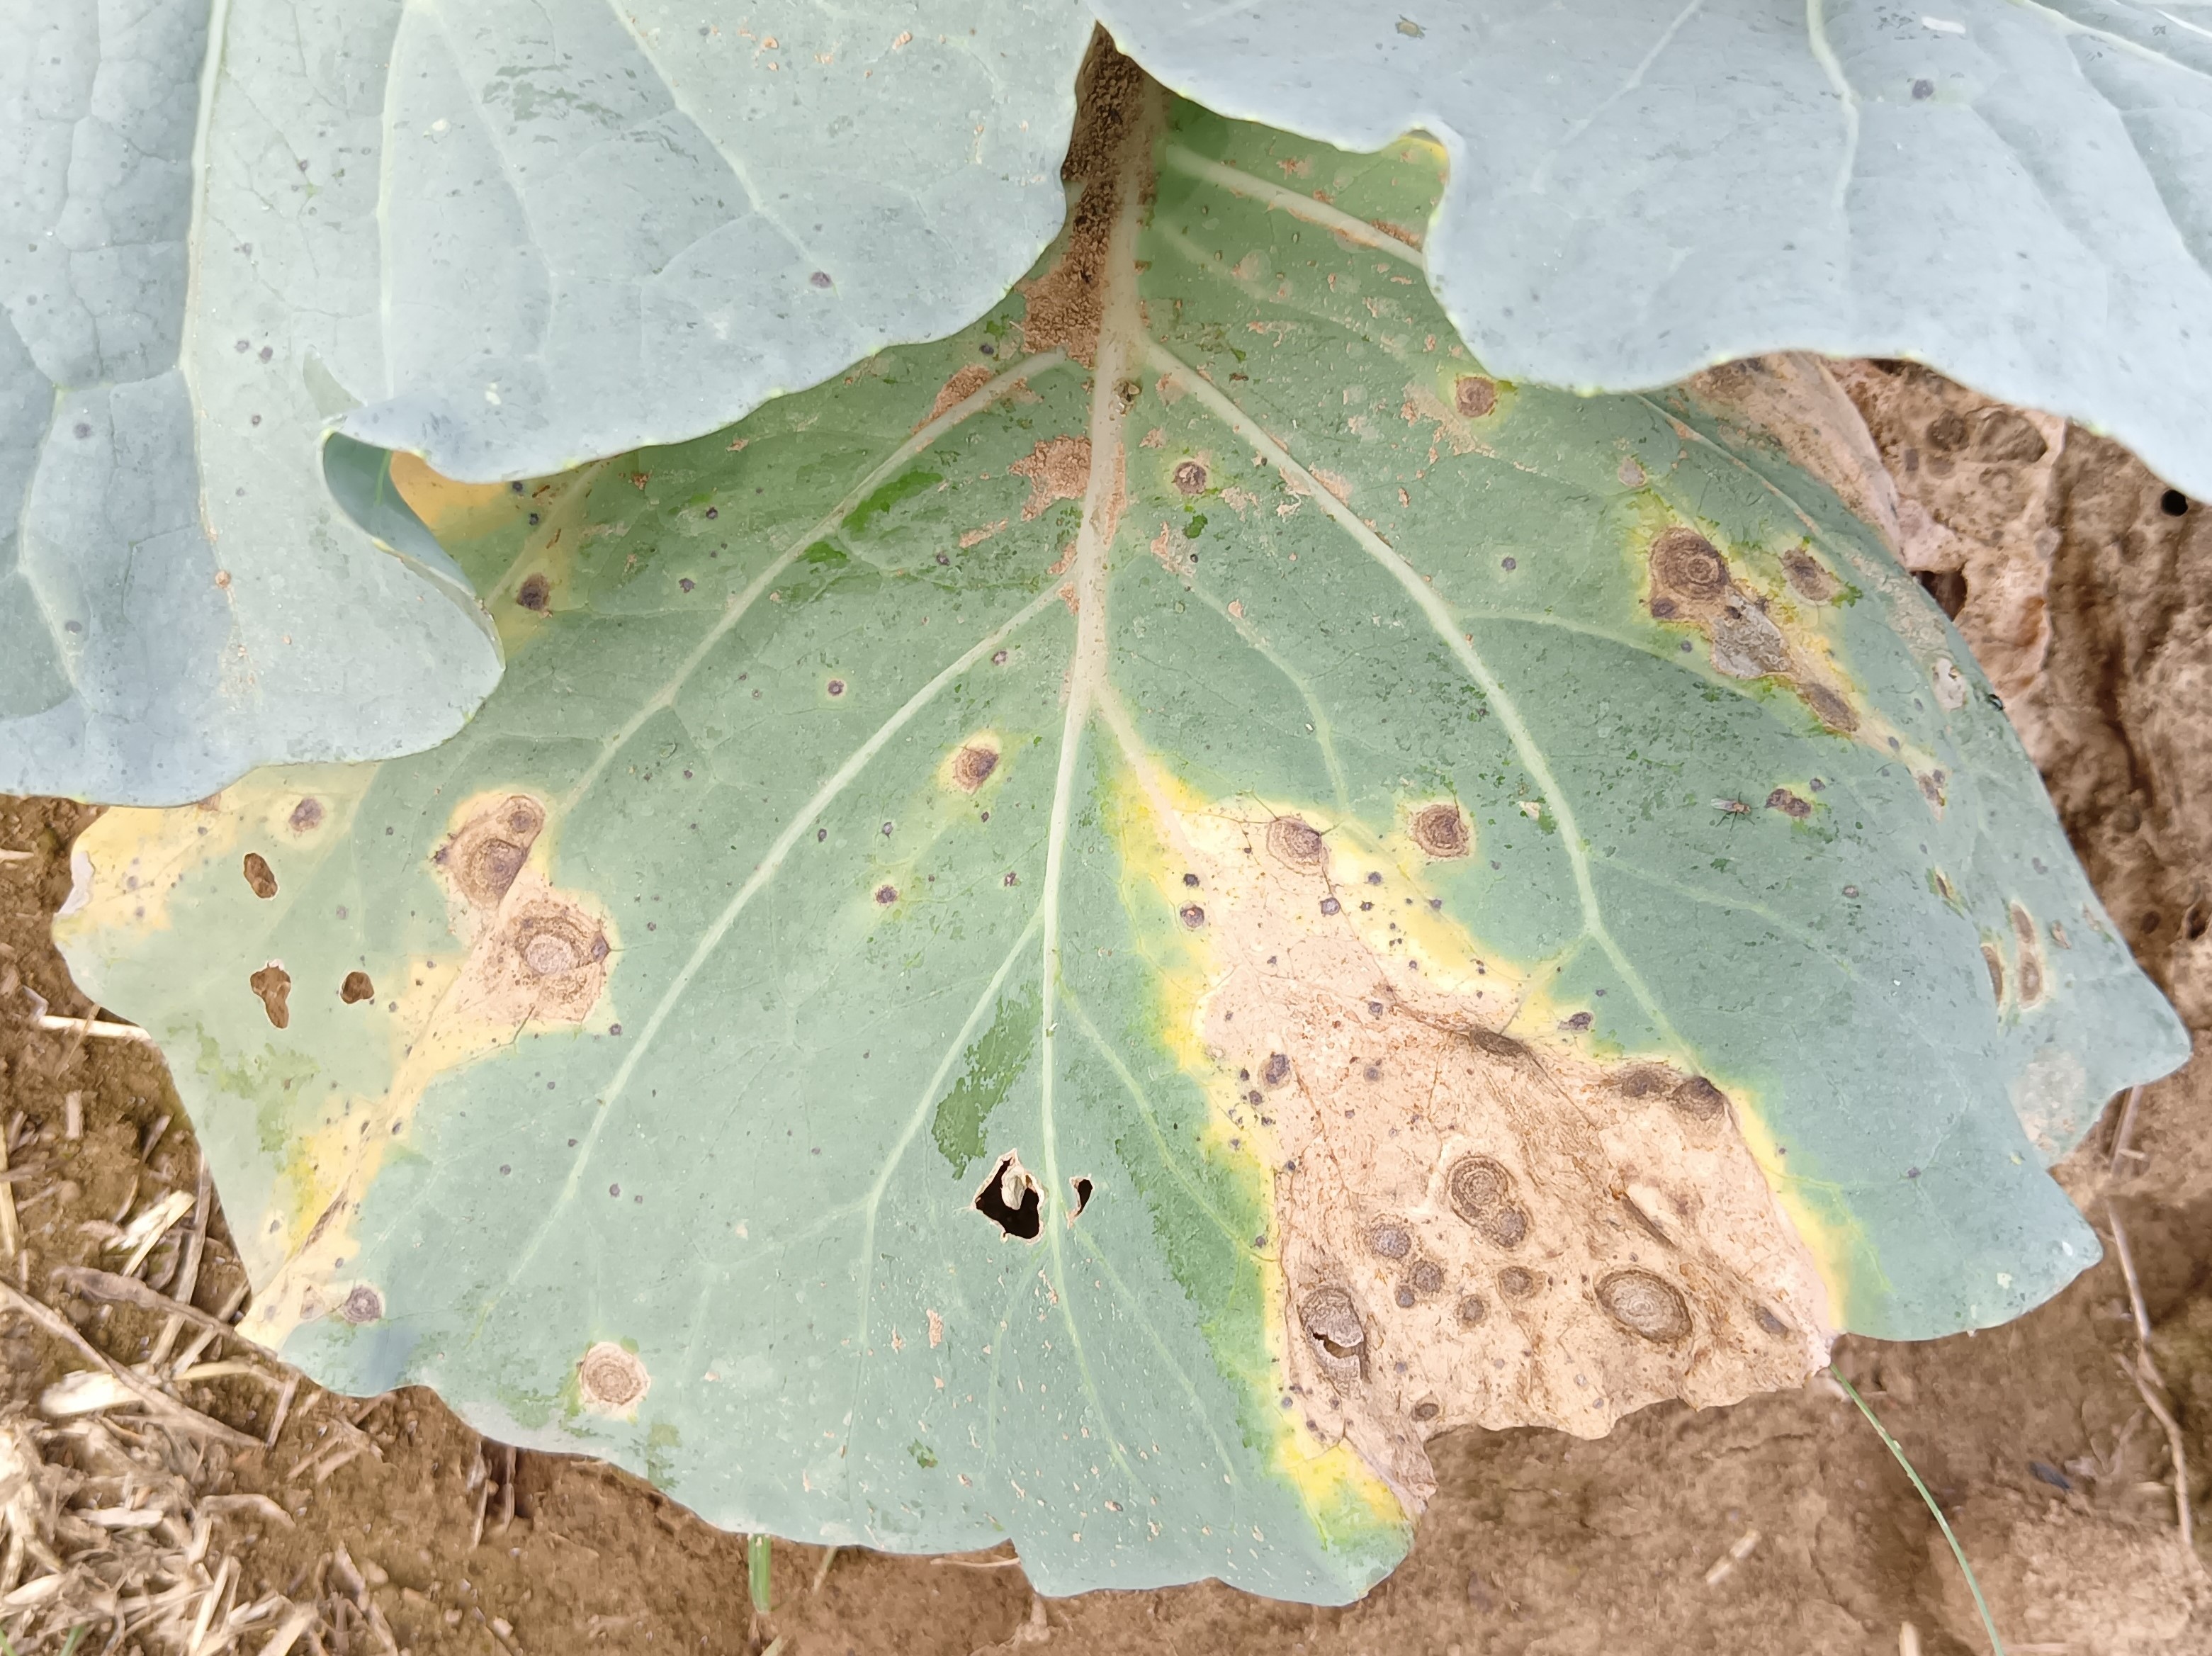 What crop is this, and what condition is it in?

cabbage, alternaria
